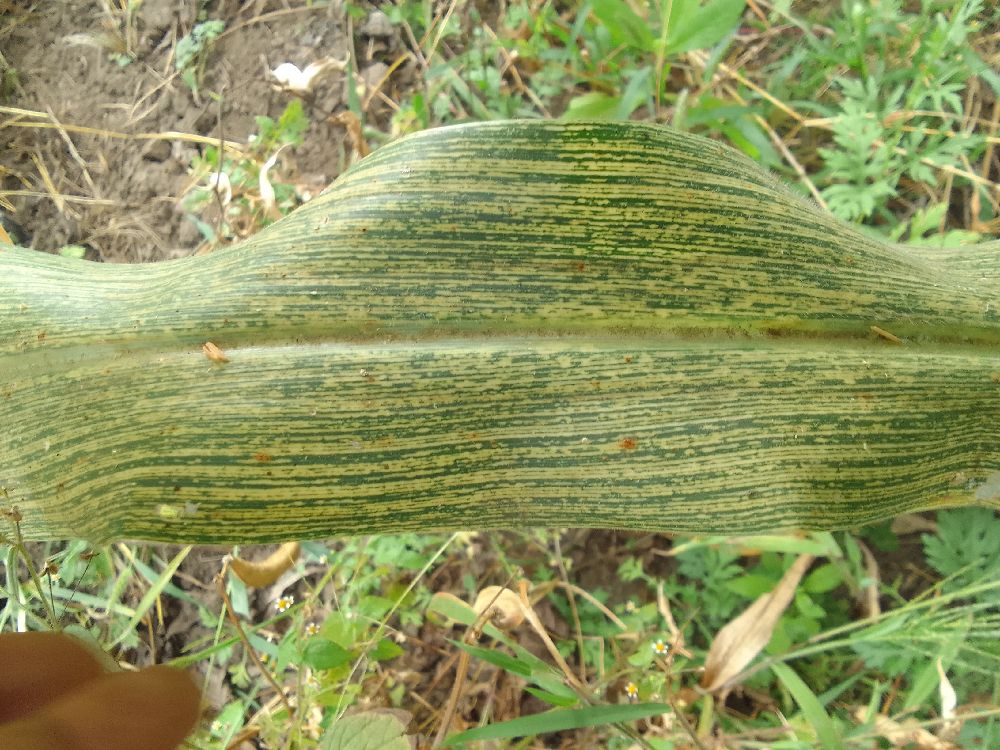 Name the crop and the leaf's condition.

maize, maize streak virus
